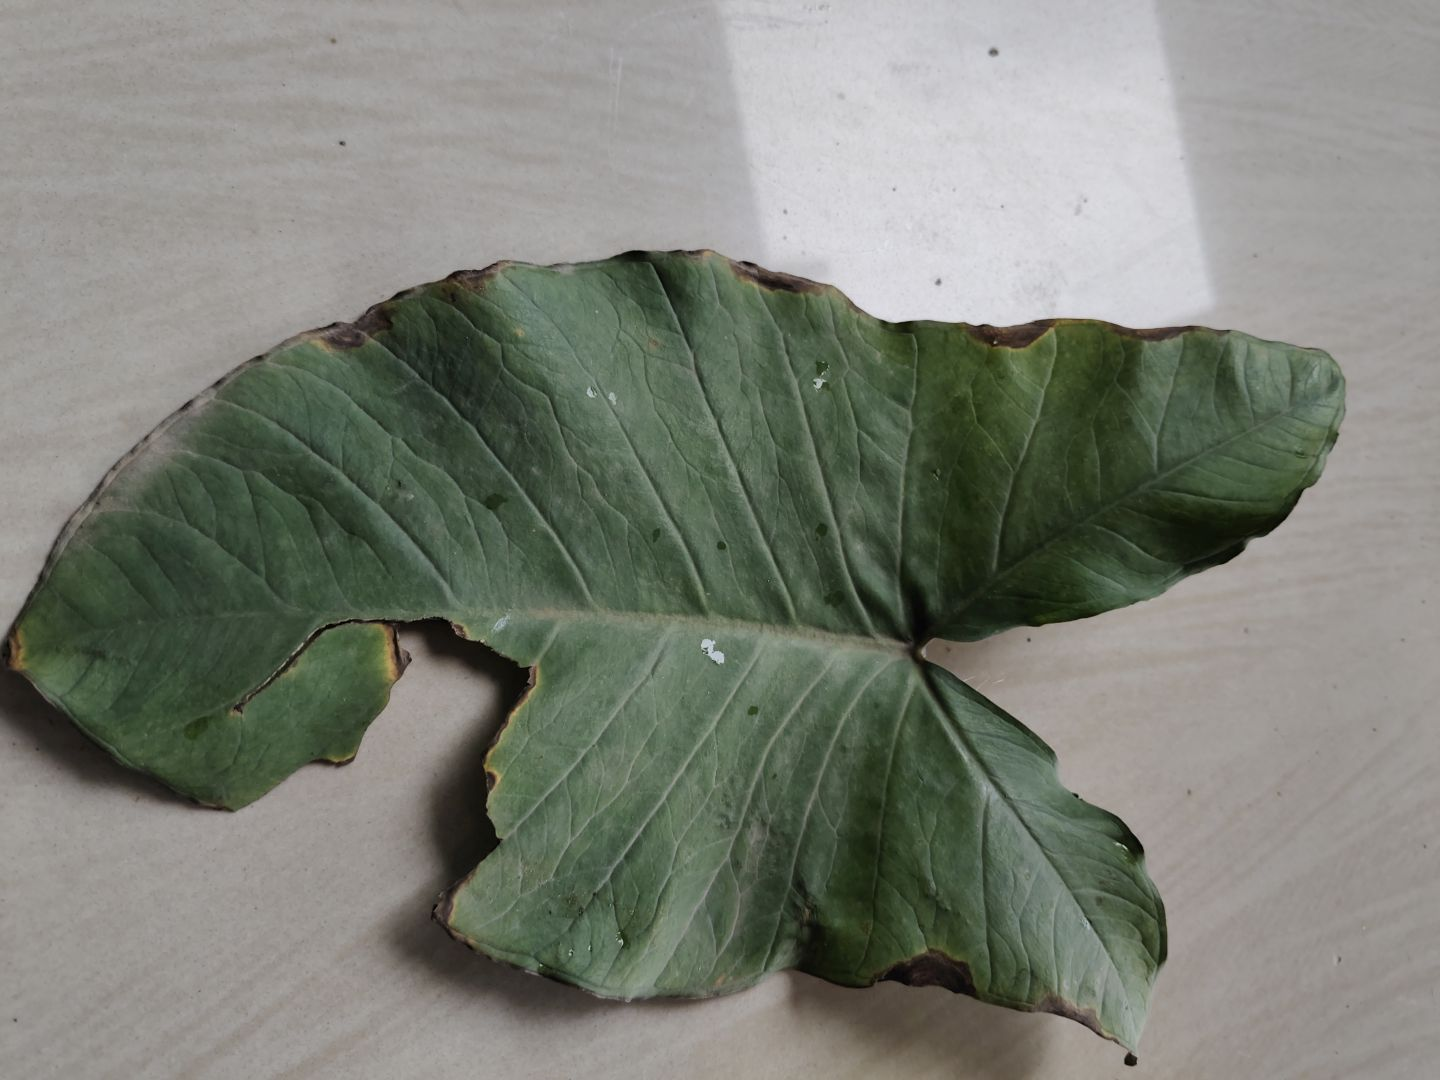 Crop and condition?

taro, leaf blight
